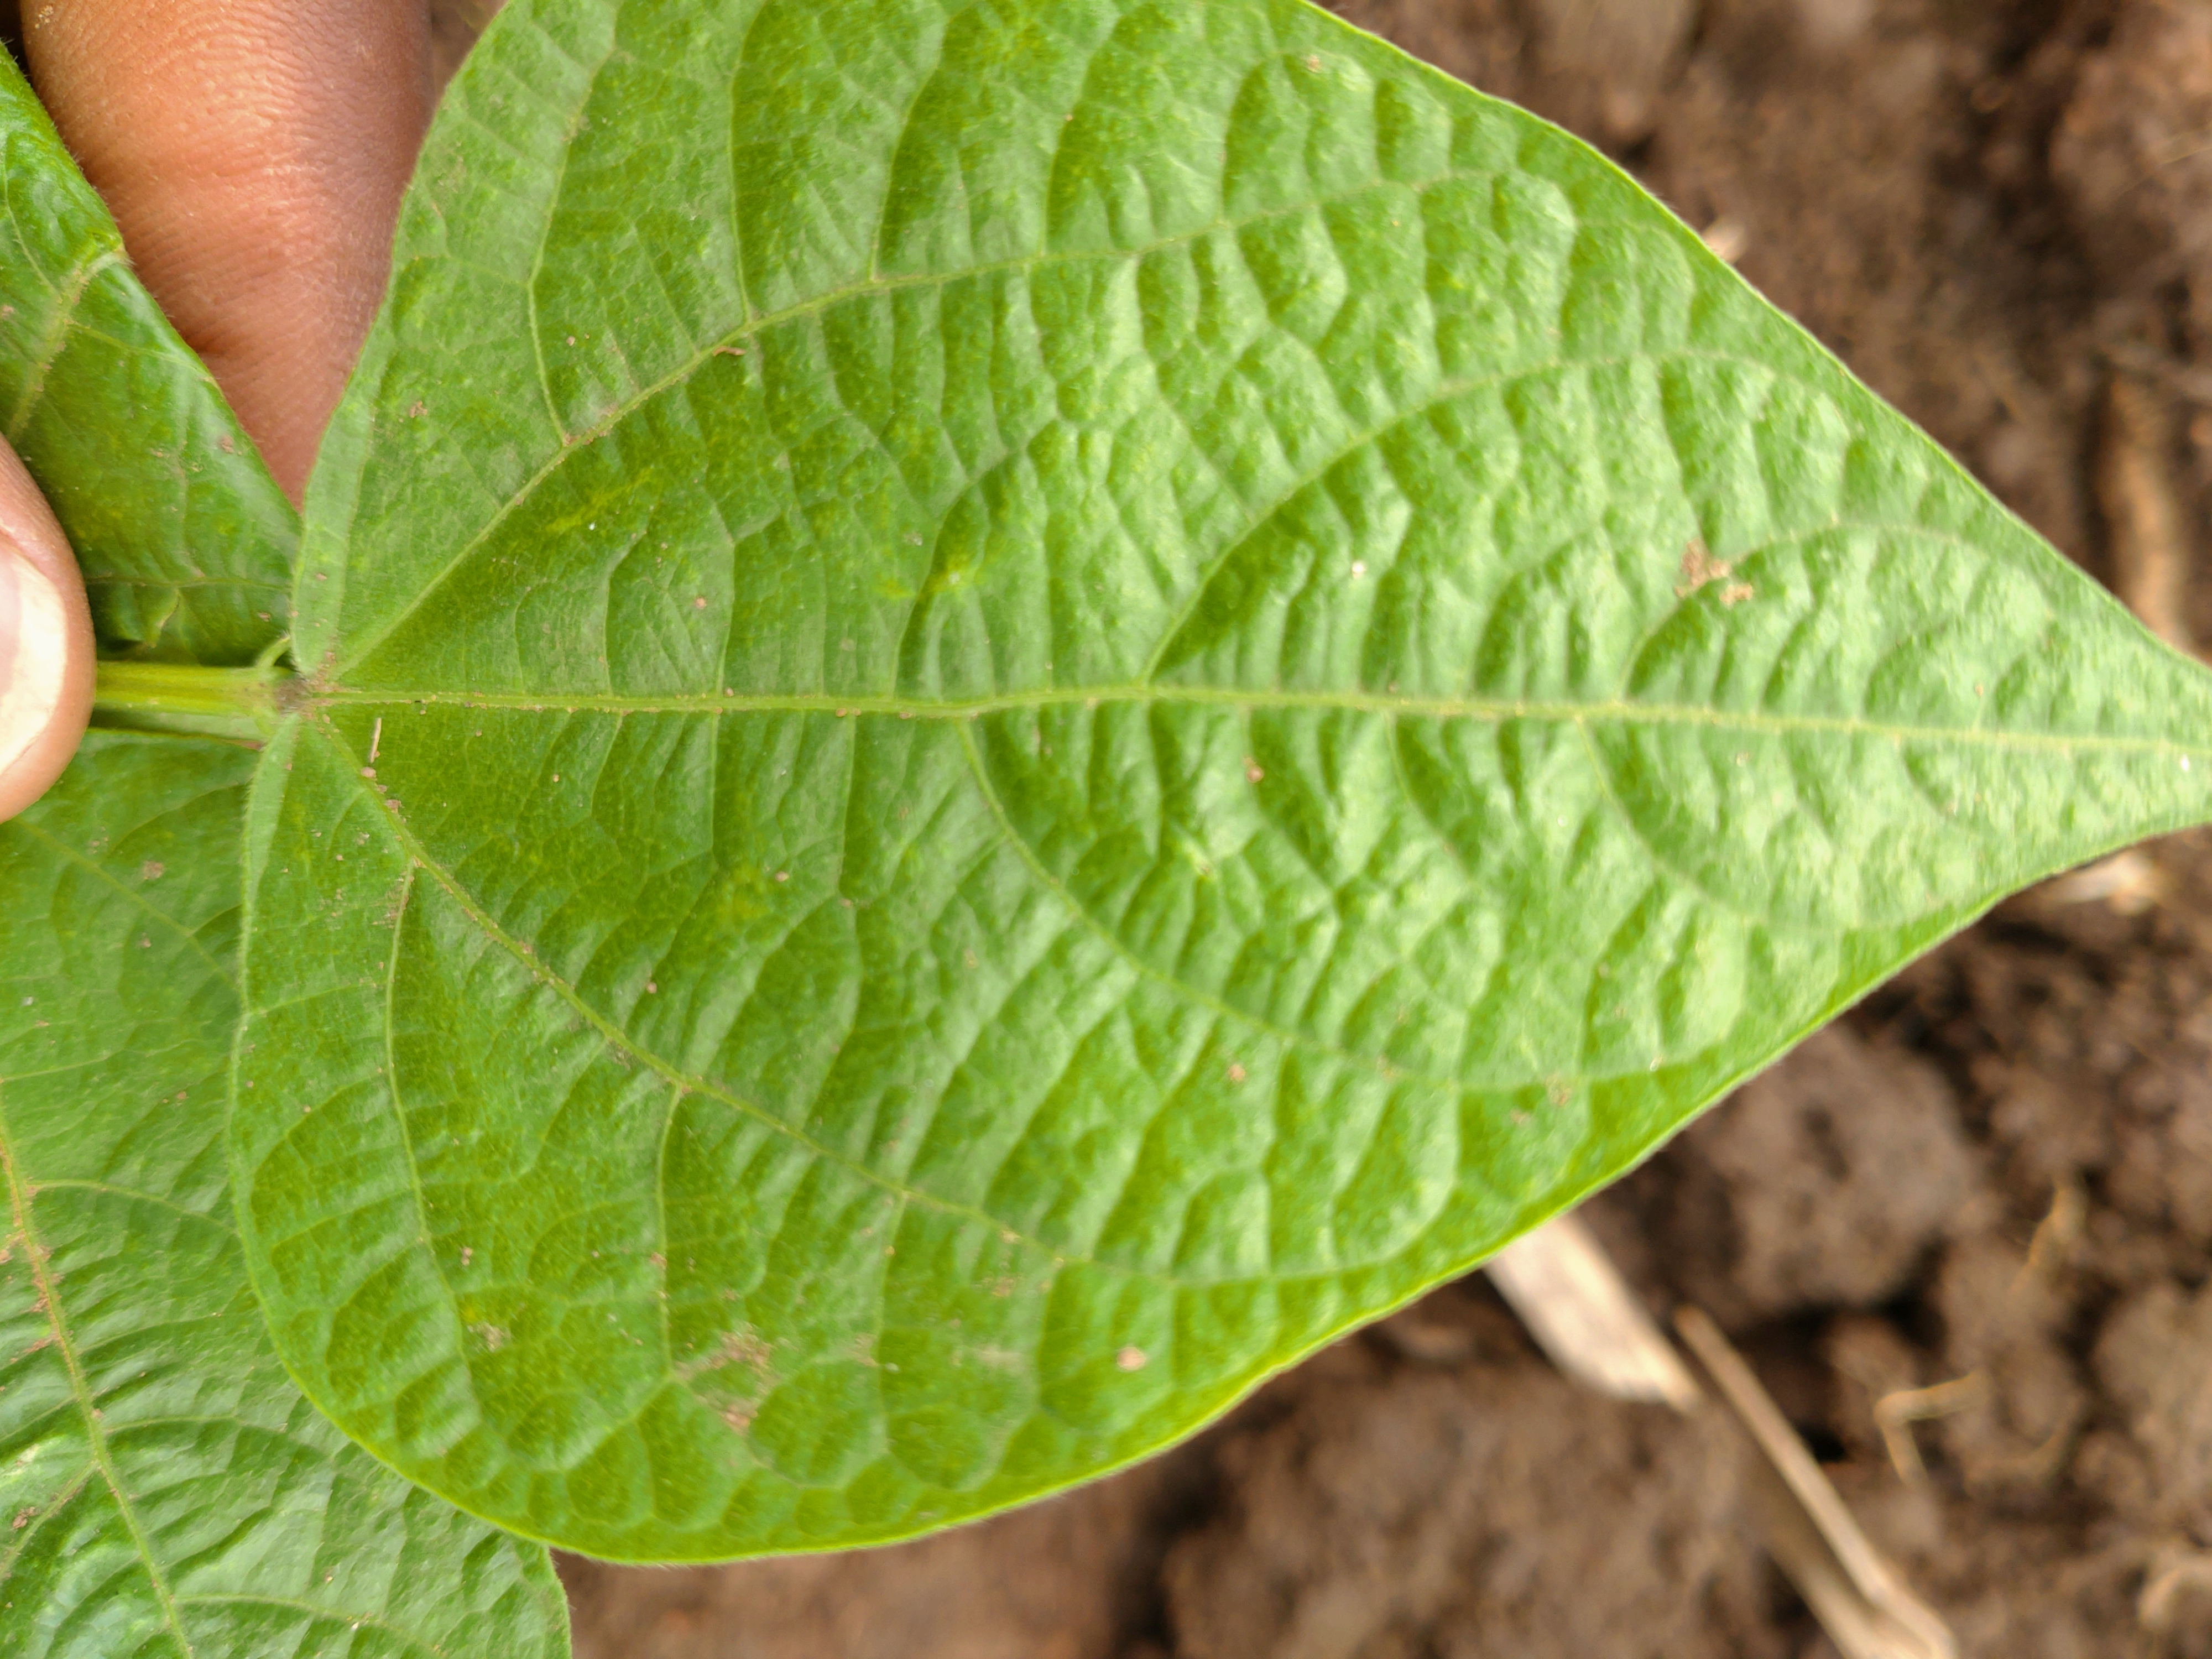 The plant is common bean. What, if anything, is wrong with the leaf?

healthy
